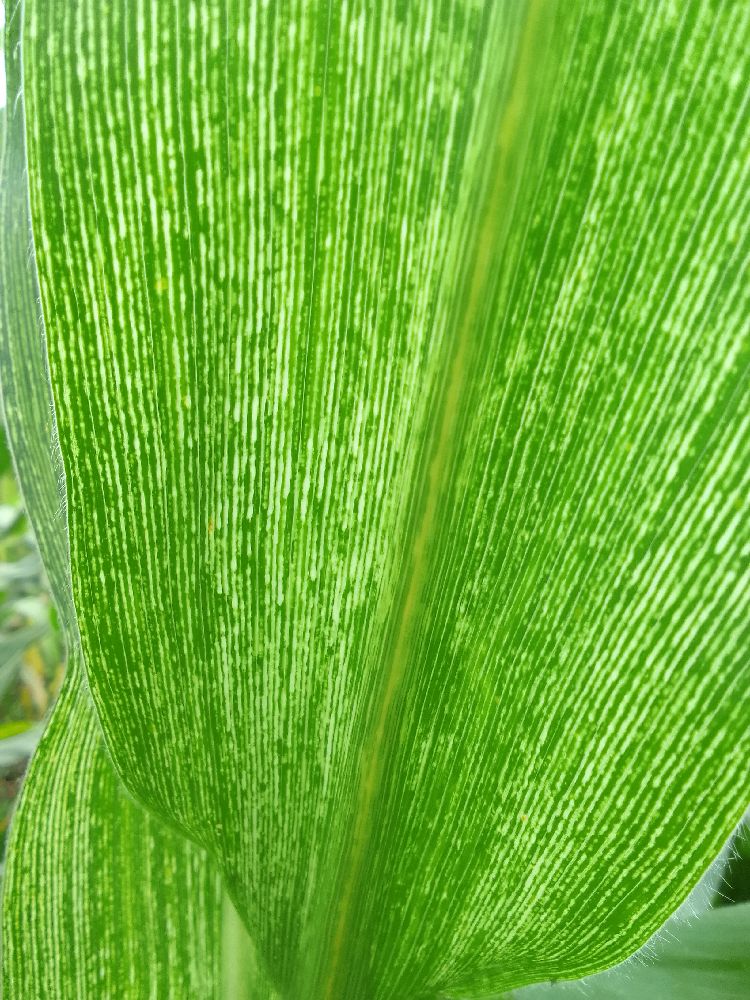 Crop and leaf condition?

maize, maize streak virus
